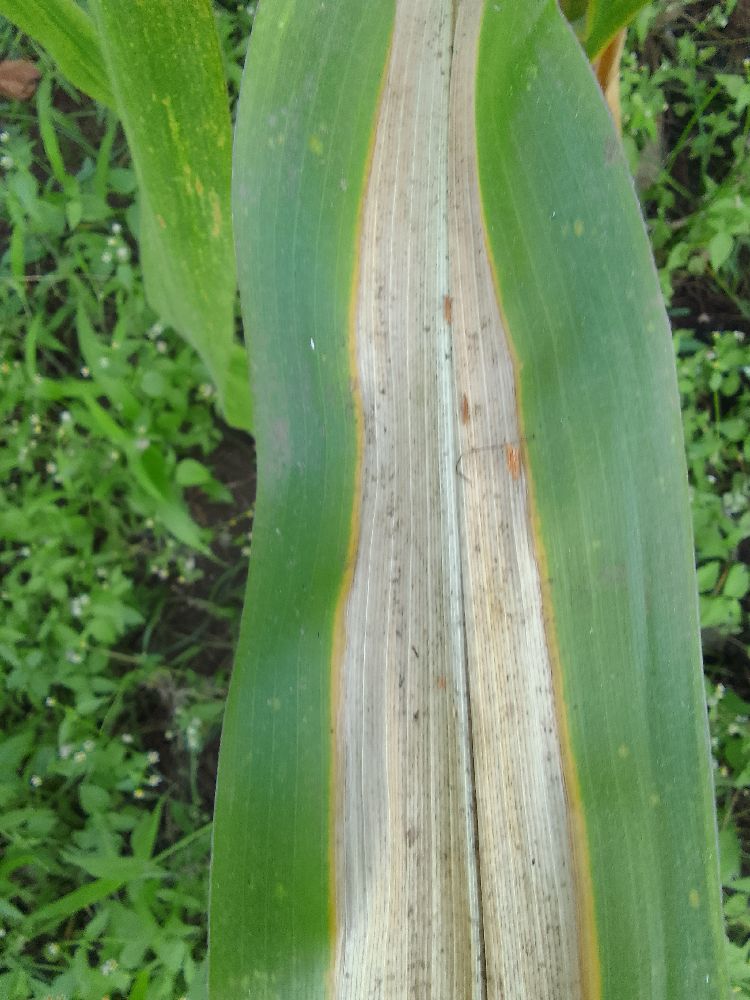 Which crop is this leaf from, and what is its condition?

maize, maize lethal necrosis
